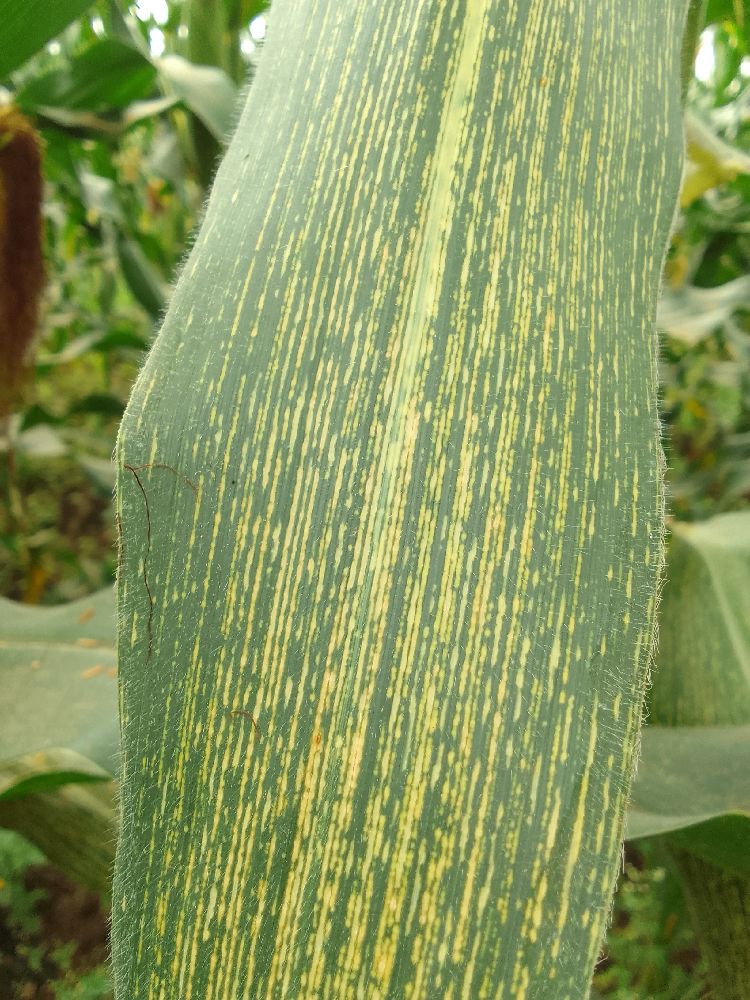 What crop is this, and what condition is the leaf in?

maize, maize streak virus
